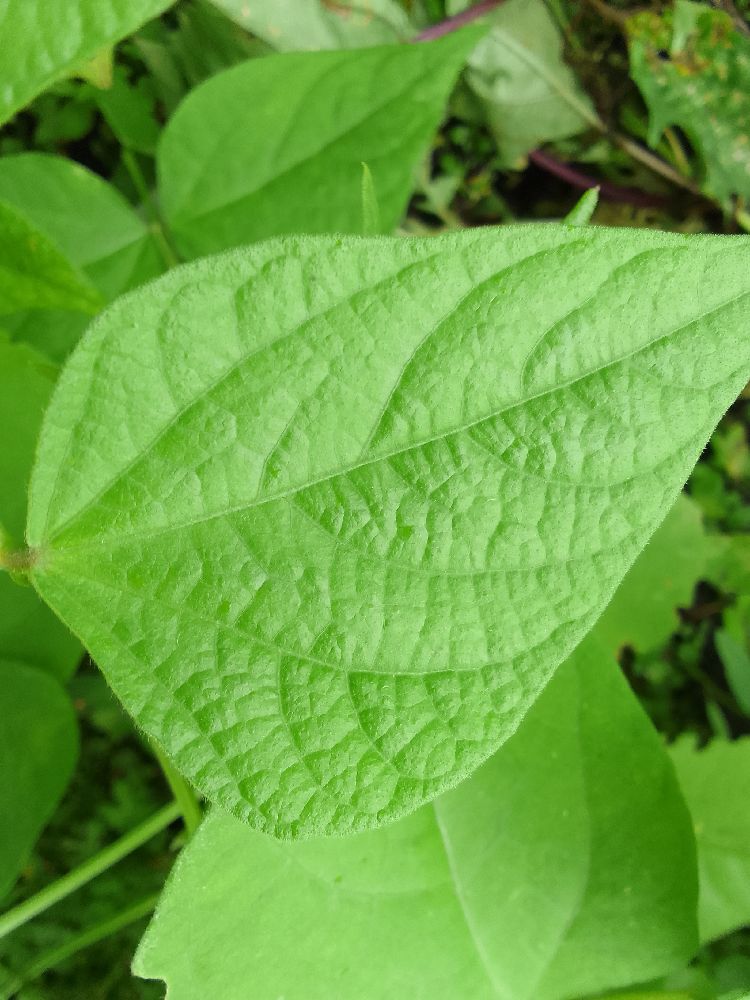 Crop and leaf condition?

common bean, healthy
